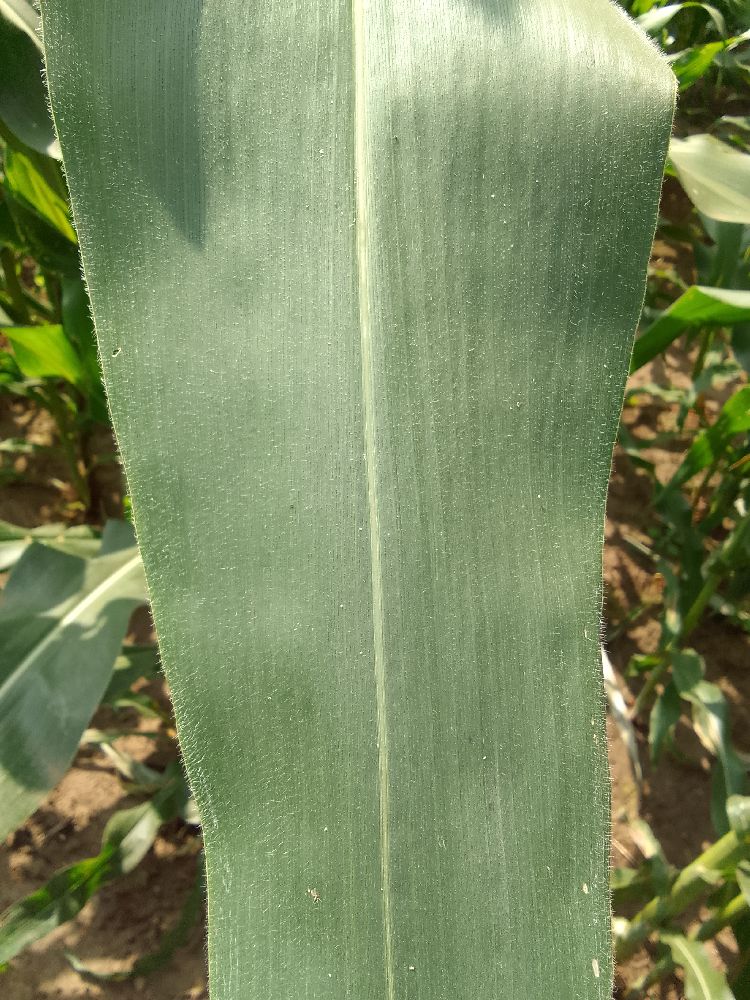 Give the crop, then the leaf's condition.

maize, healthy
